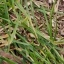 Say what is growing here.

grass
